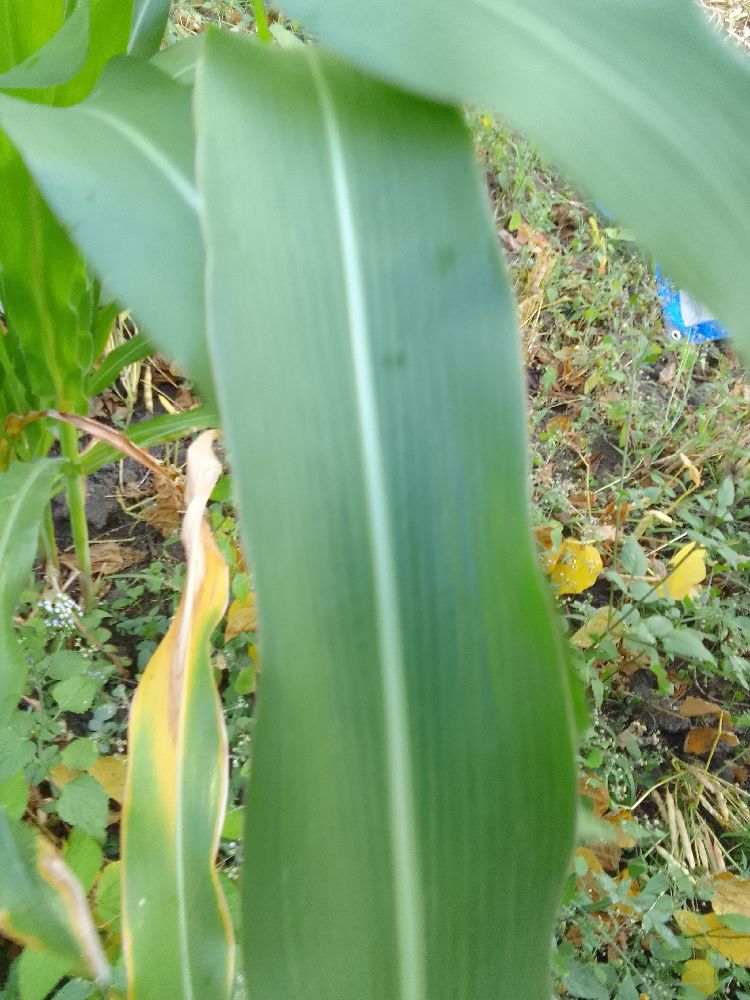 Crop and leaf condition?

maize, healthy
